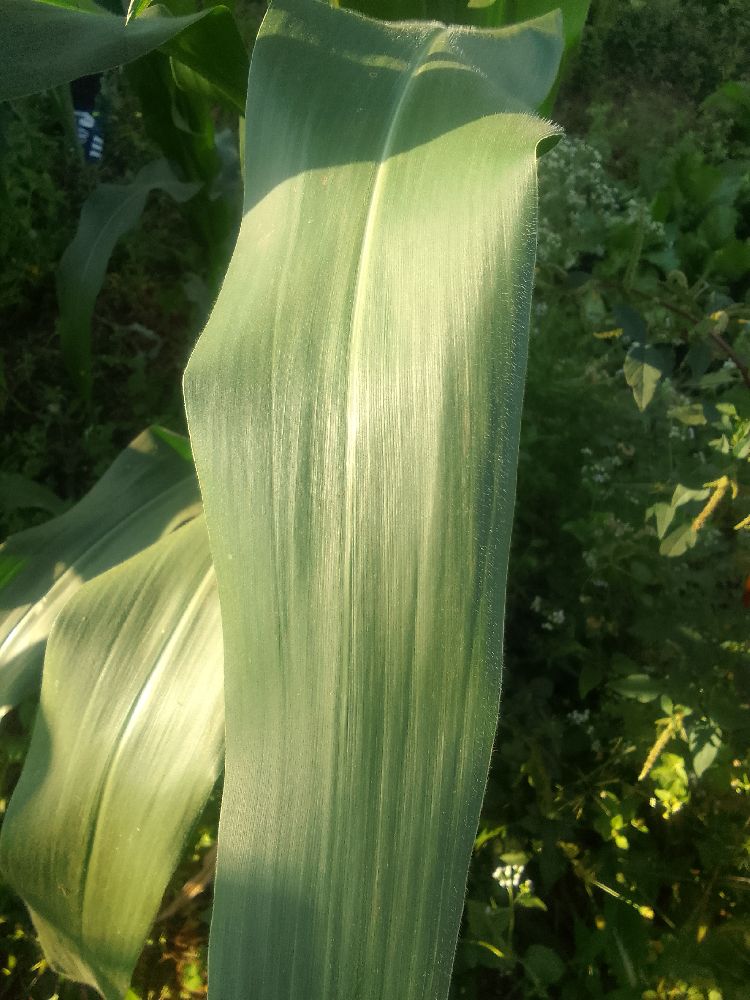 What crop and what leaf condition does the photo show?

maize, healthy
